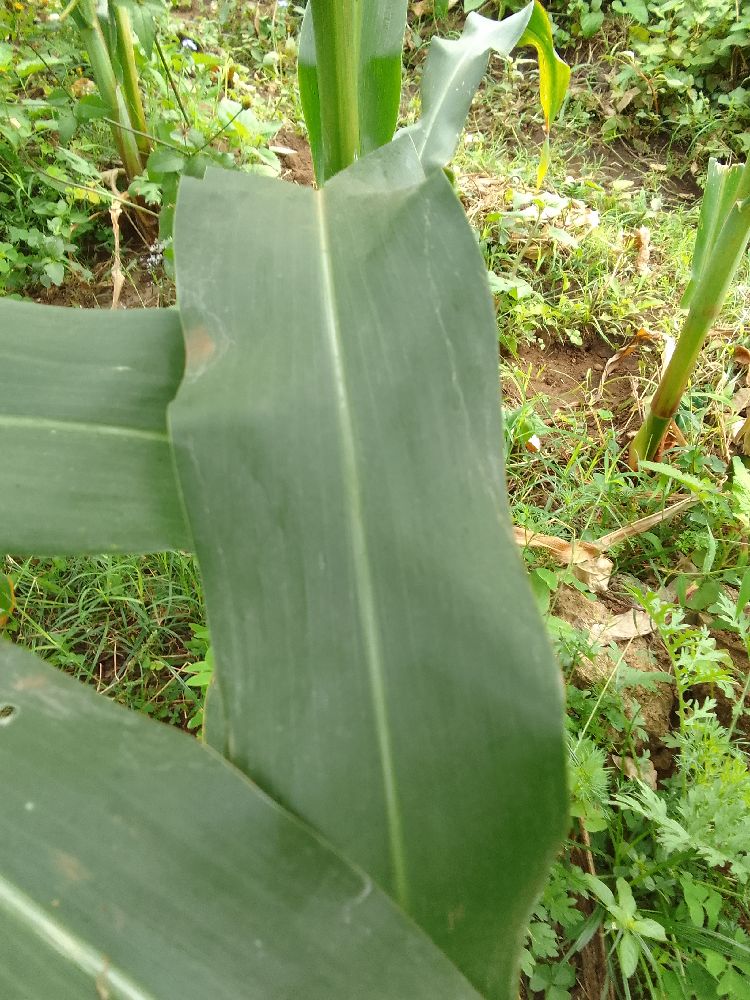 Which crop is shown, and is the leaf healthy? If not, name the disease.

maize, healthy
